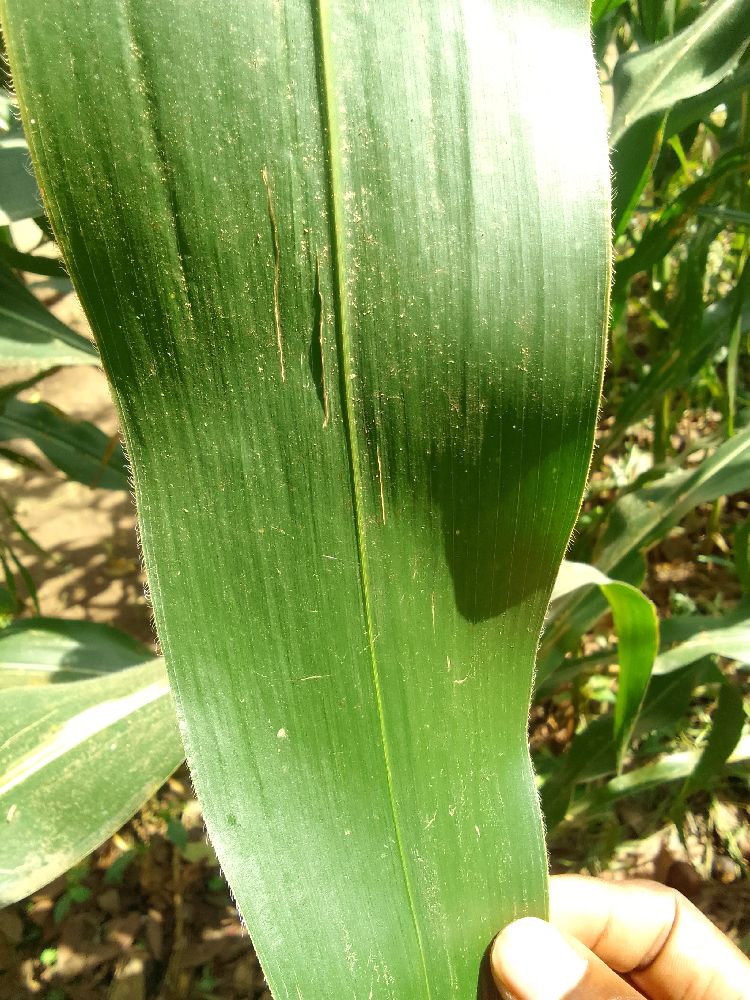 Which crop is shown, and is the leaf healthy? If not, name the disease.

maize, healthy
